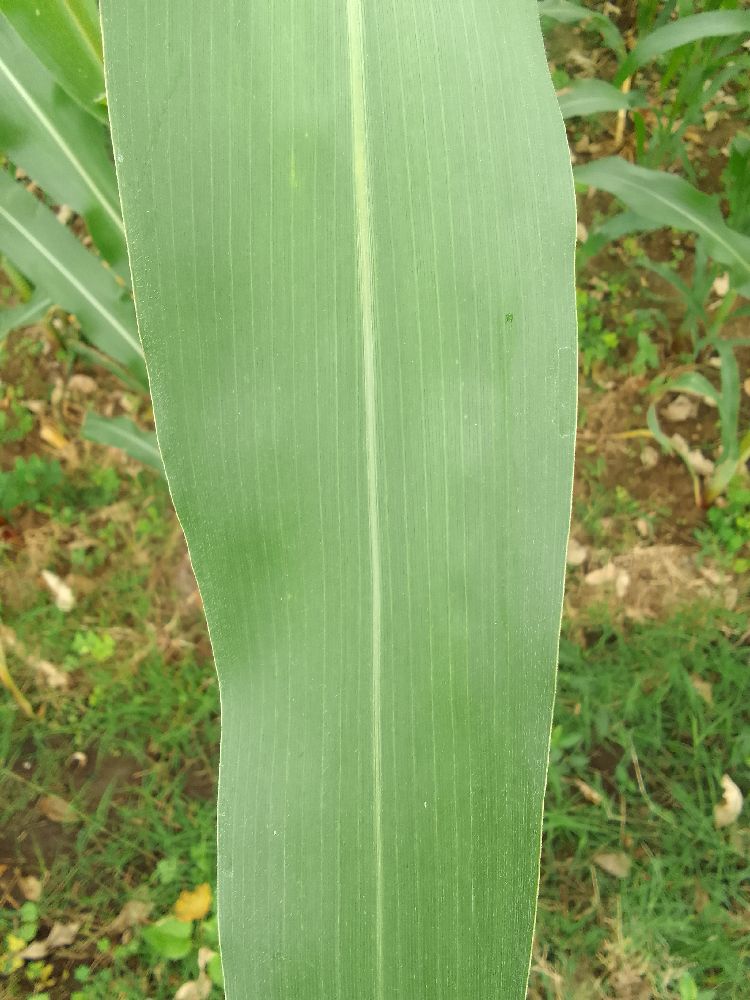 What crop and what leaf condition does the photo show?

maize, healthy
